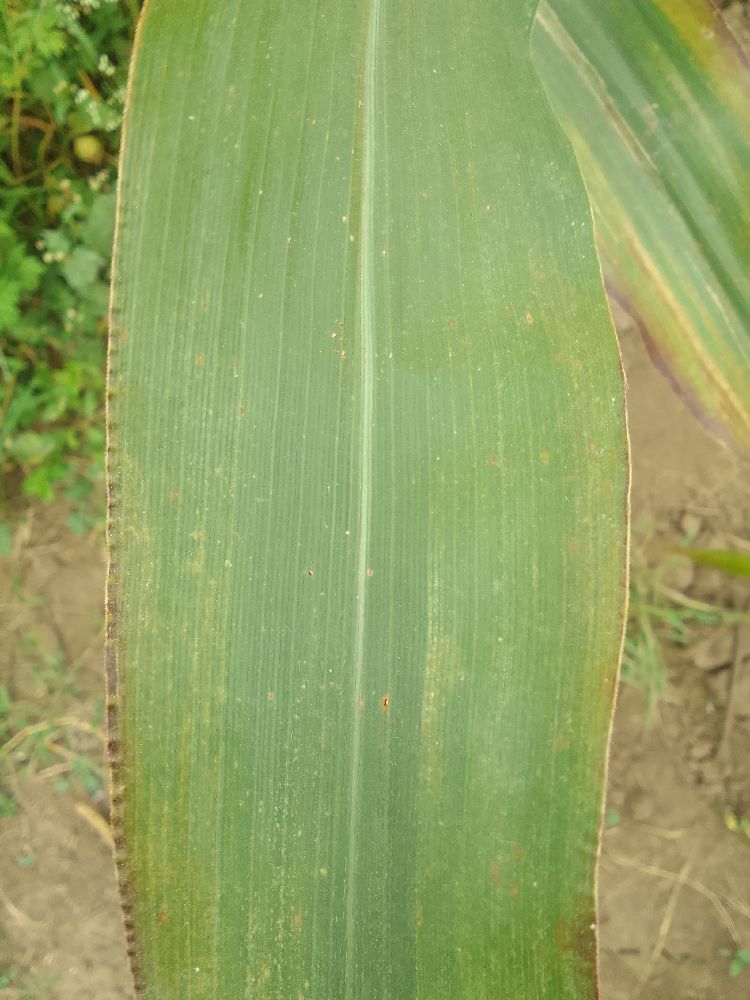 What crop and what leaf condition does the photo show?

maize, healthy
